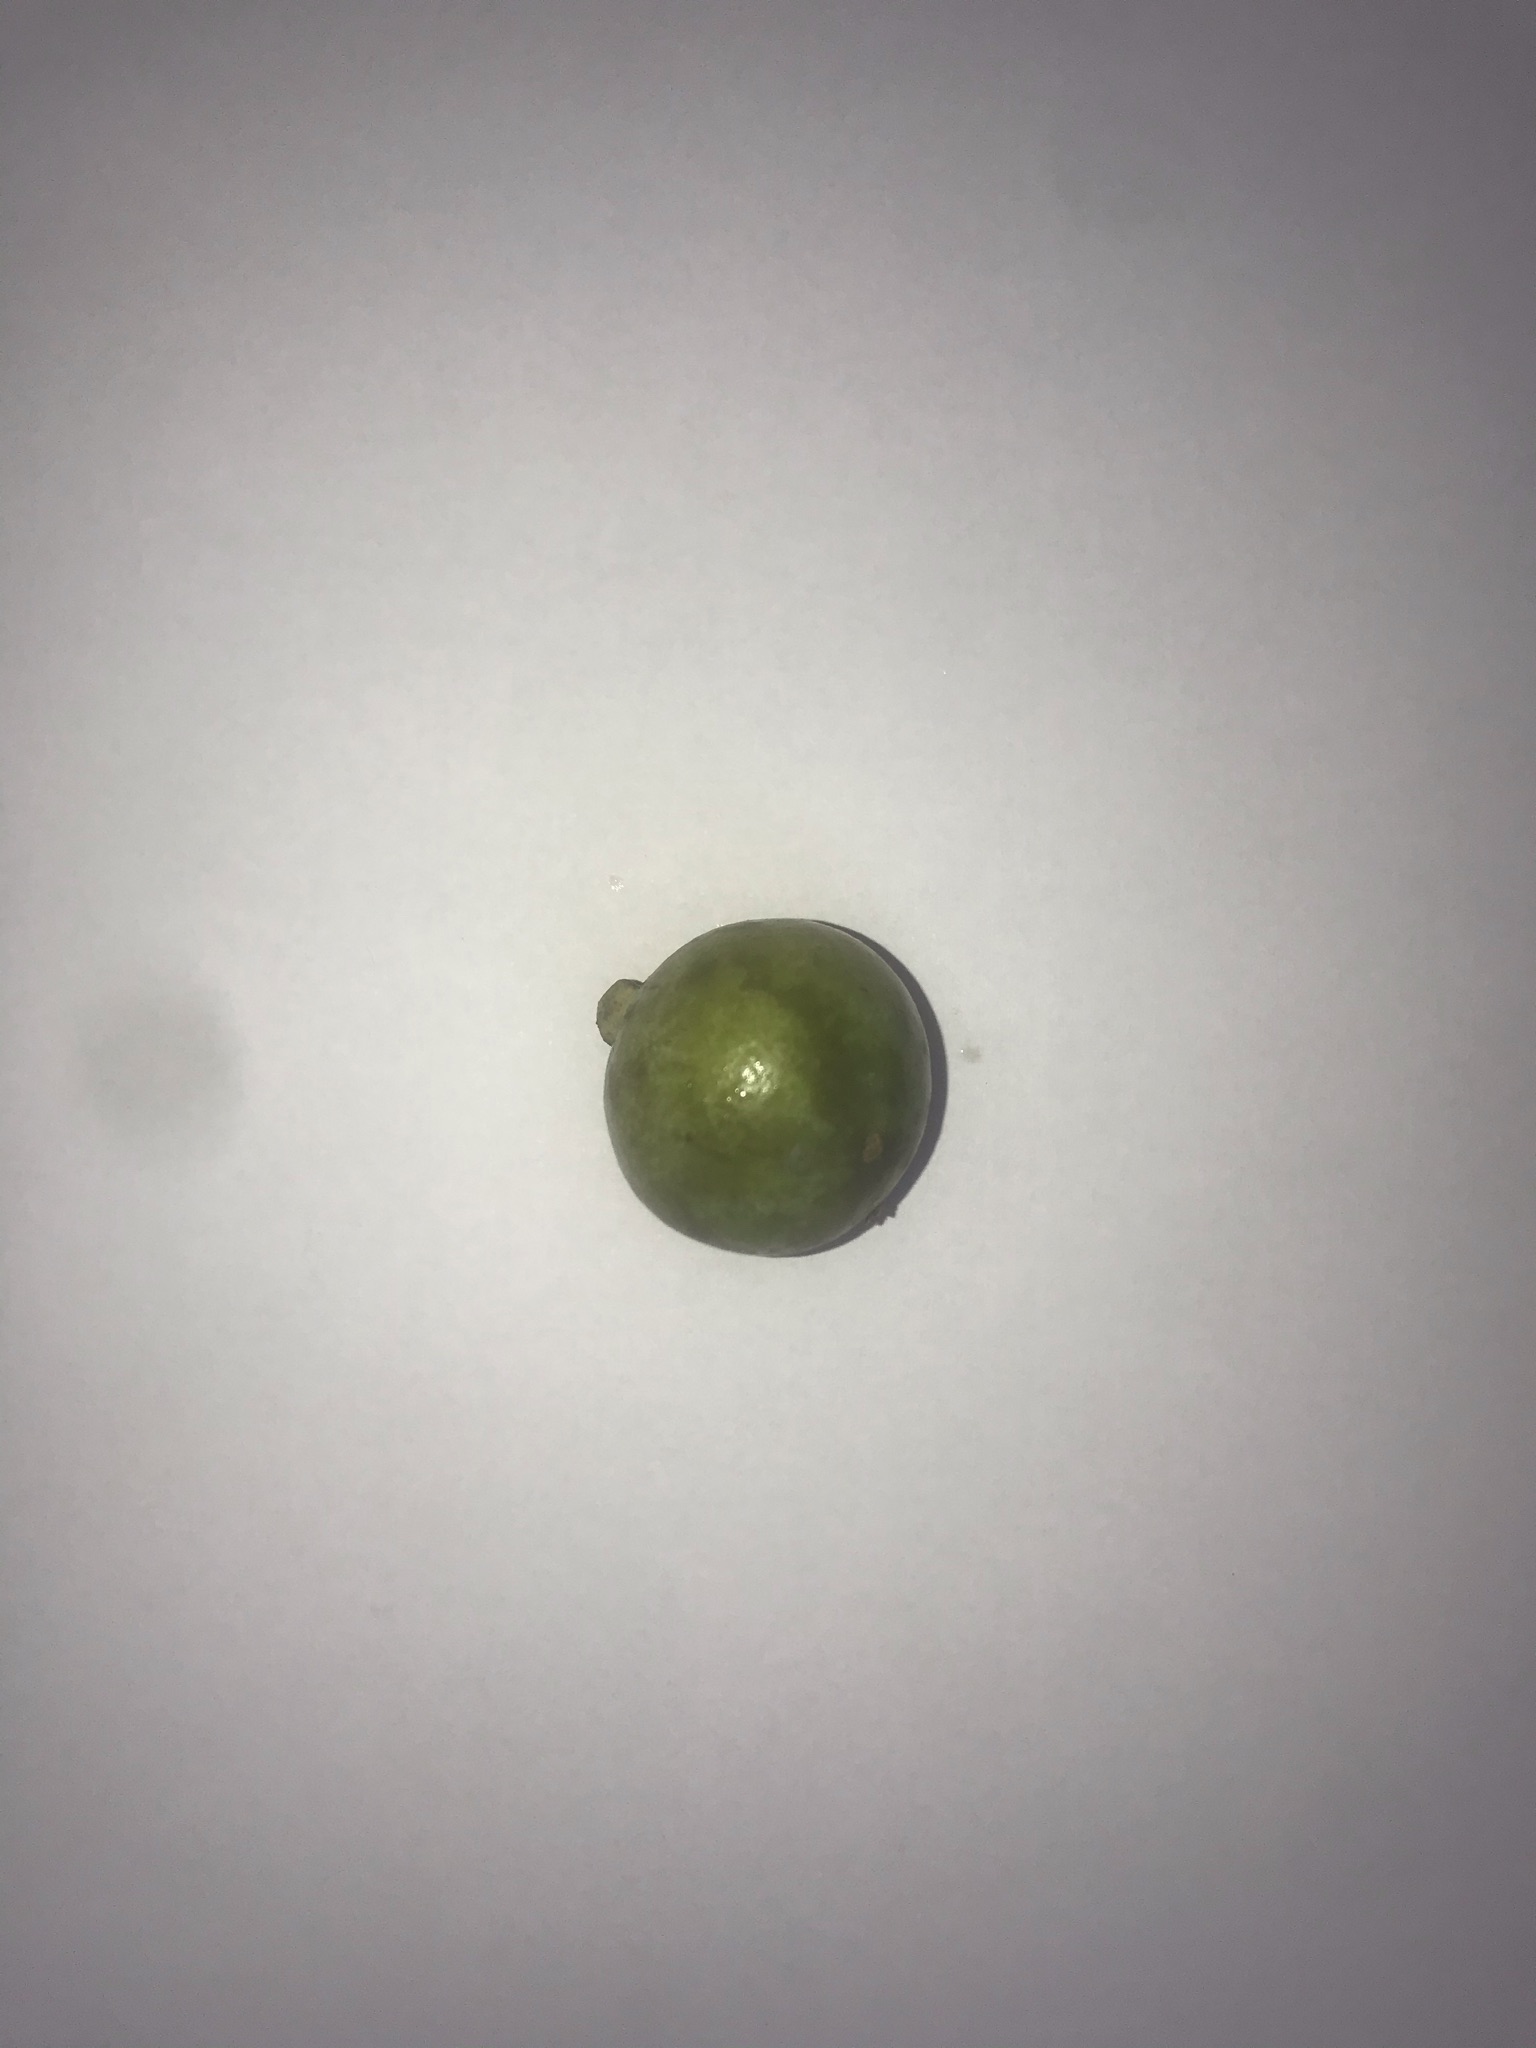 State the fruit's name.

gabiroba
